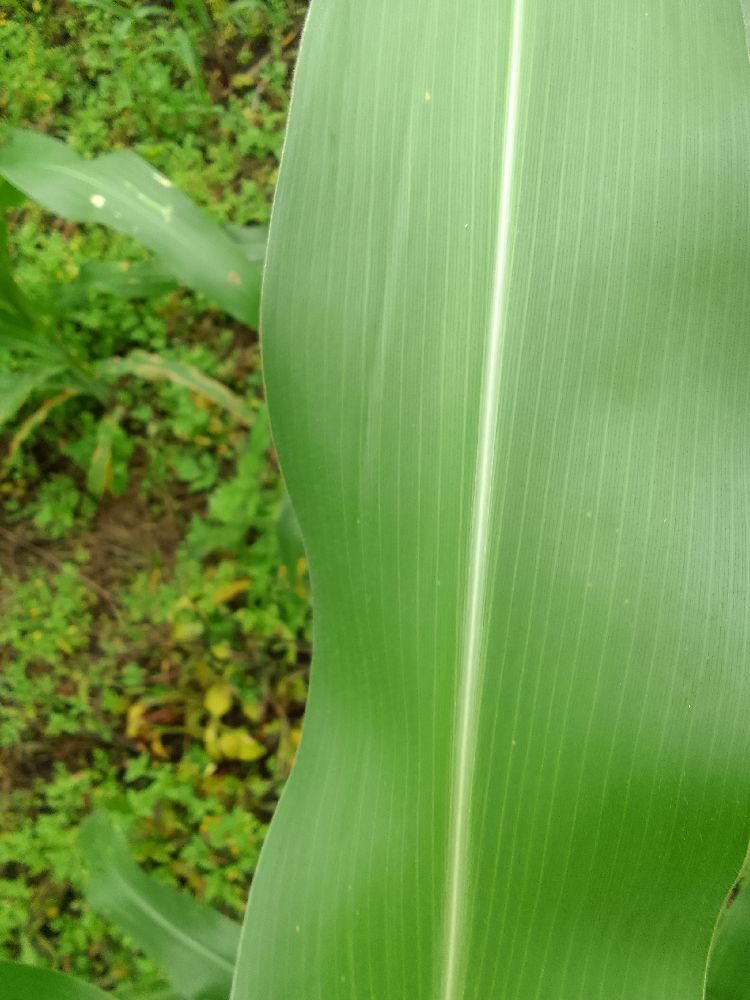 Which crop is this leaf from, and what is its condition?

maize, healthy
